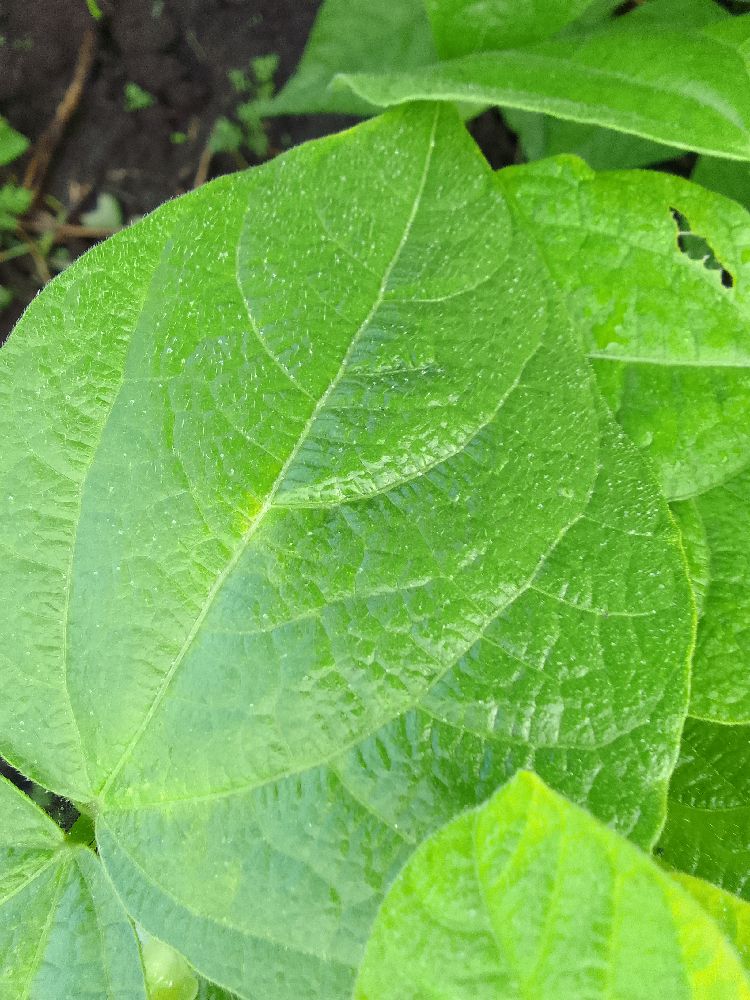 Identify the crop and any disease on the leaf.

common bean, healthy
